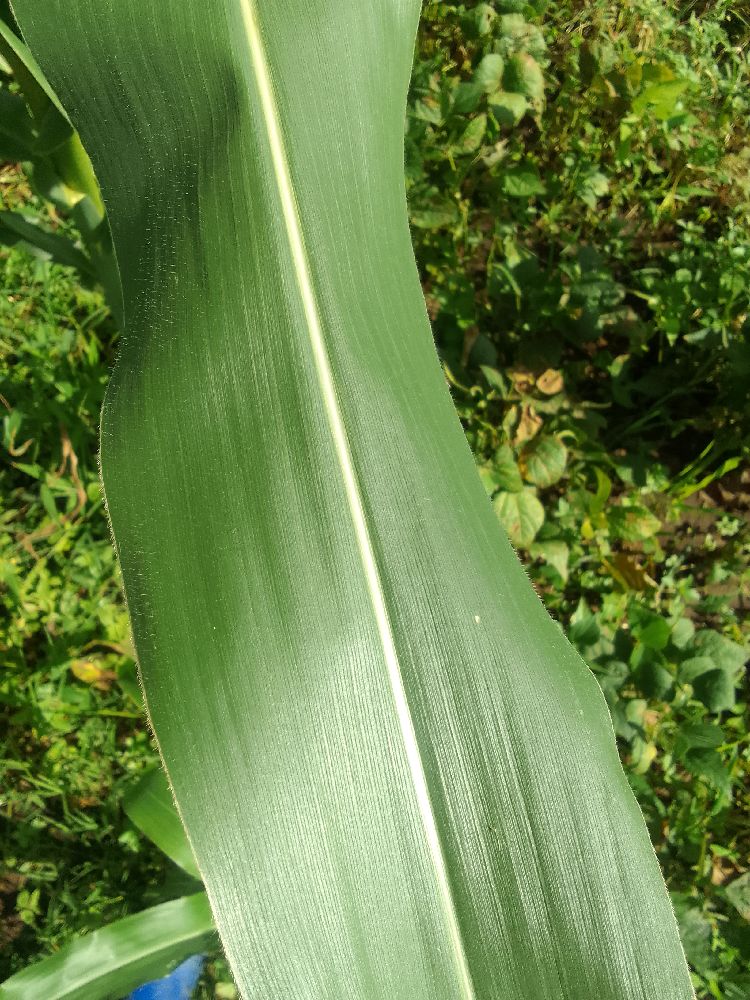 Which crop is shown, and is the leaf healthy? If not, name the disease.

maize, healthy
